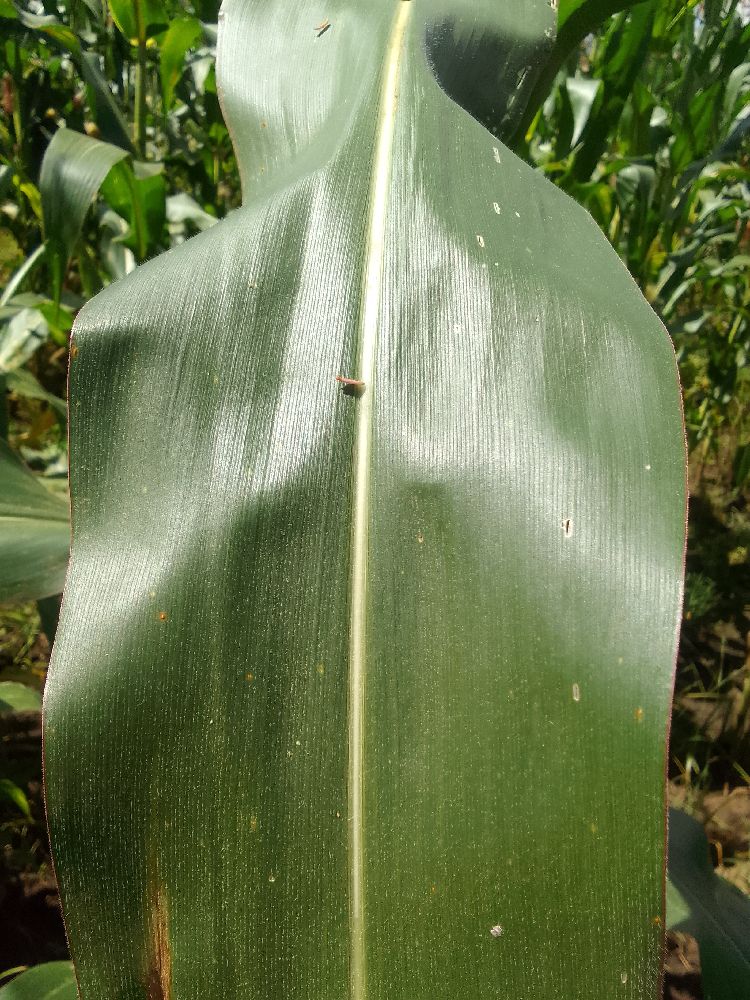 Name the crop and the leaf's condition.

maize, healthy
